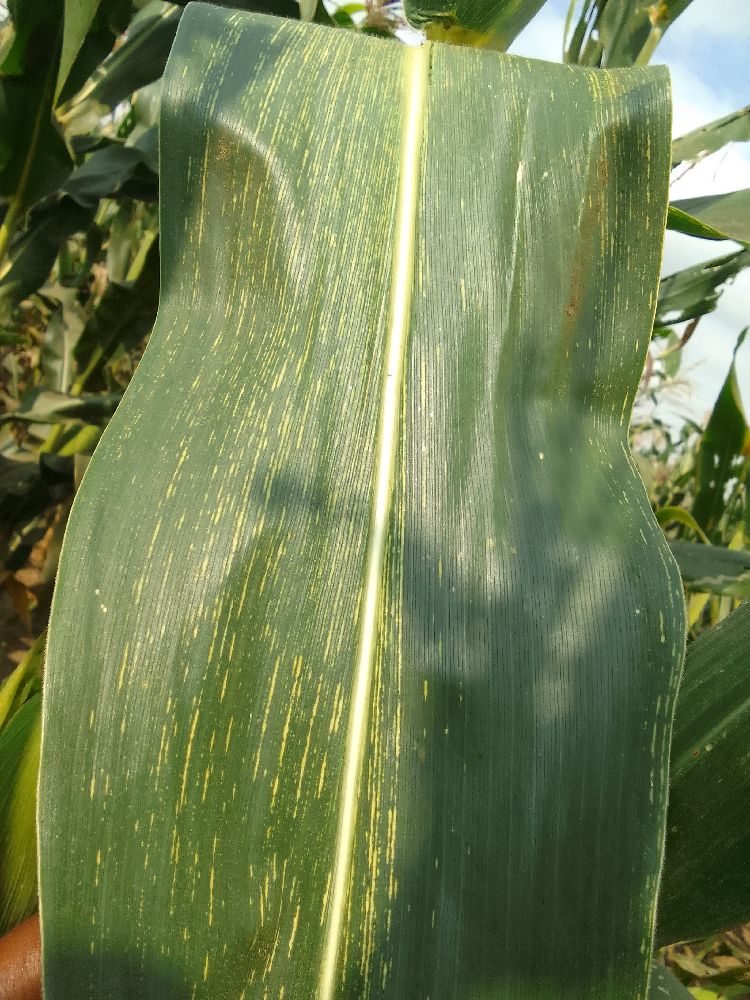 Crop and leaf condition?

maize, maize streak virus
